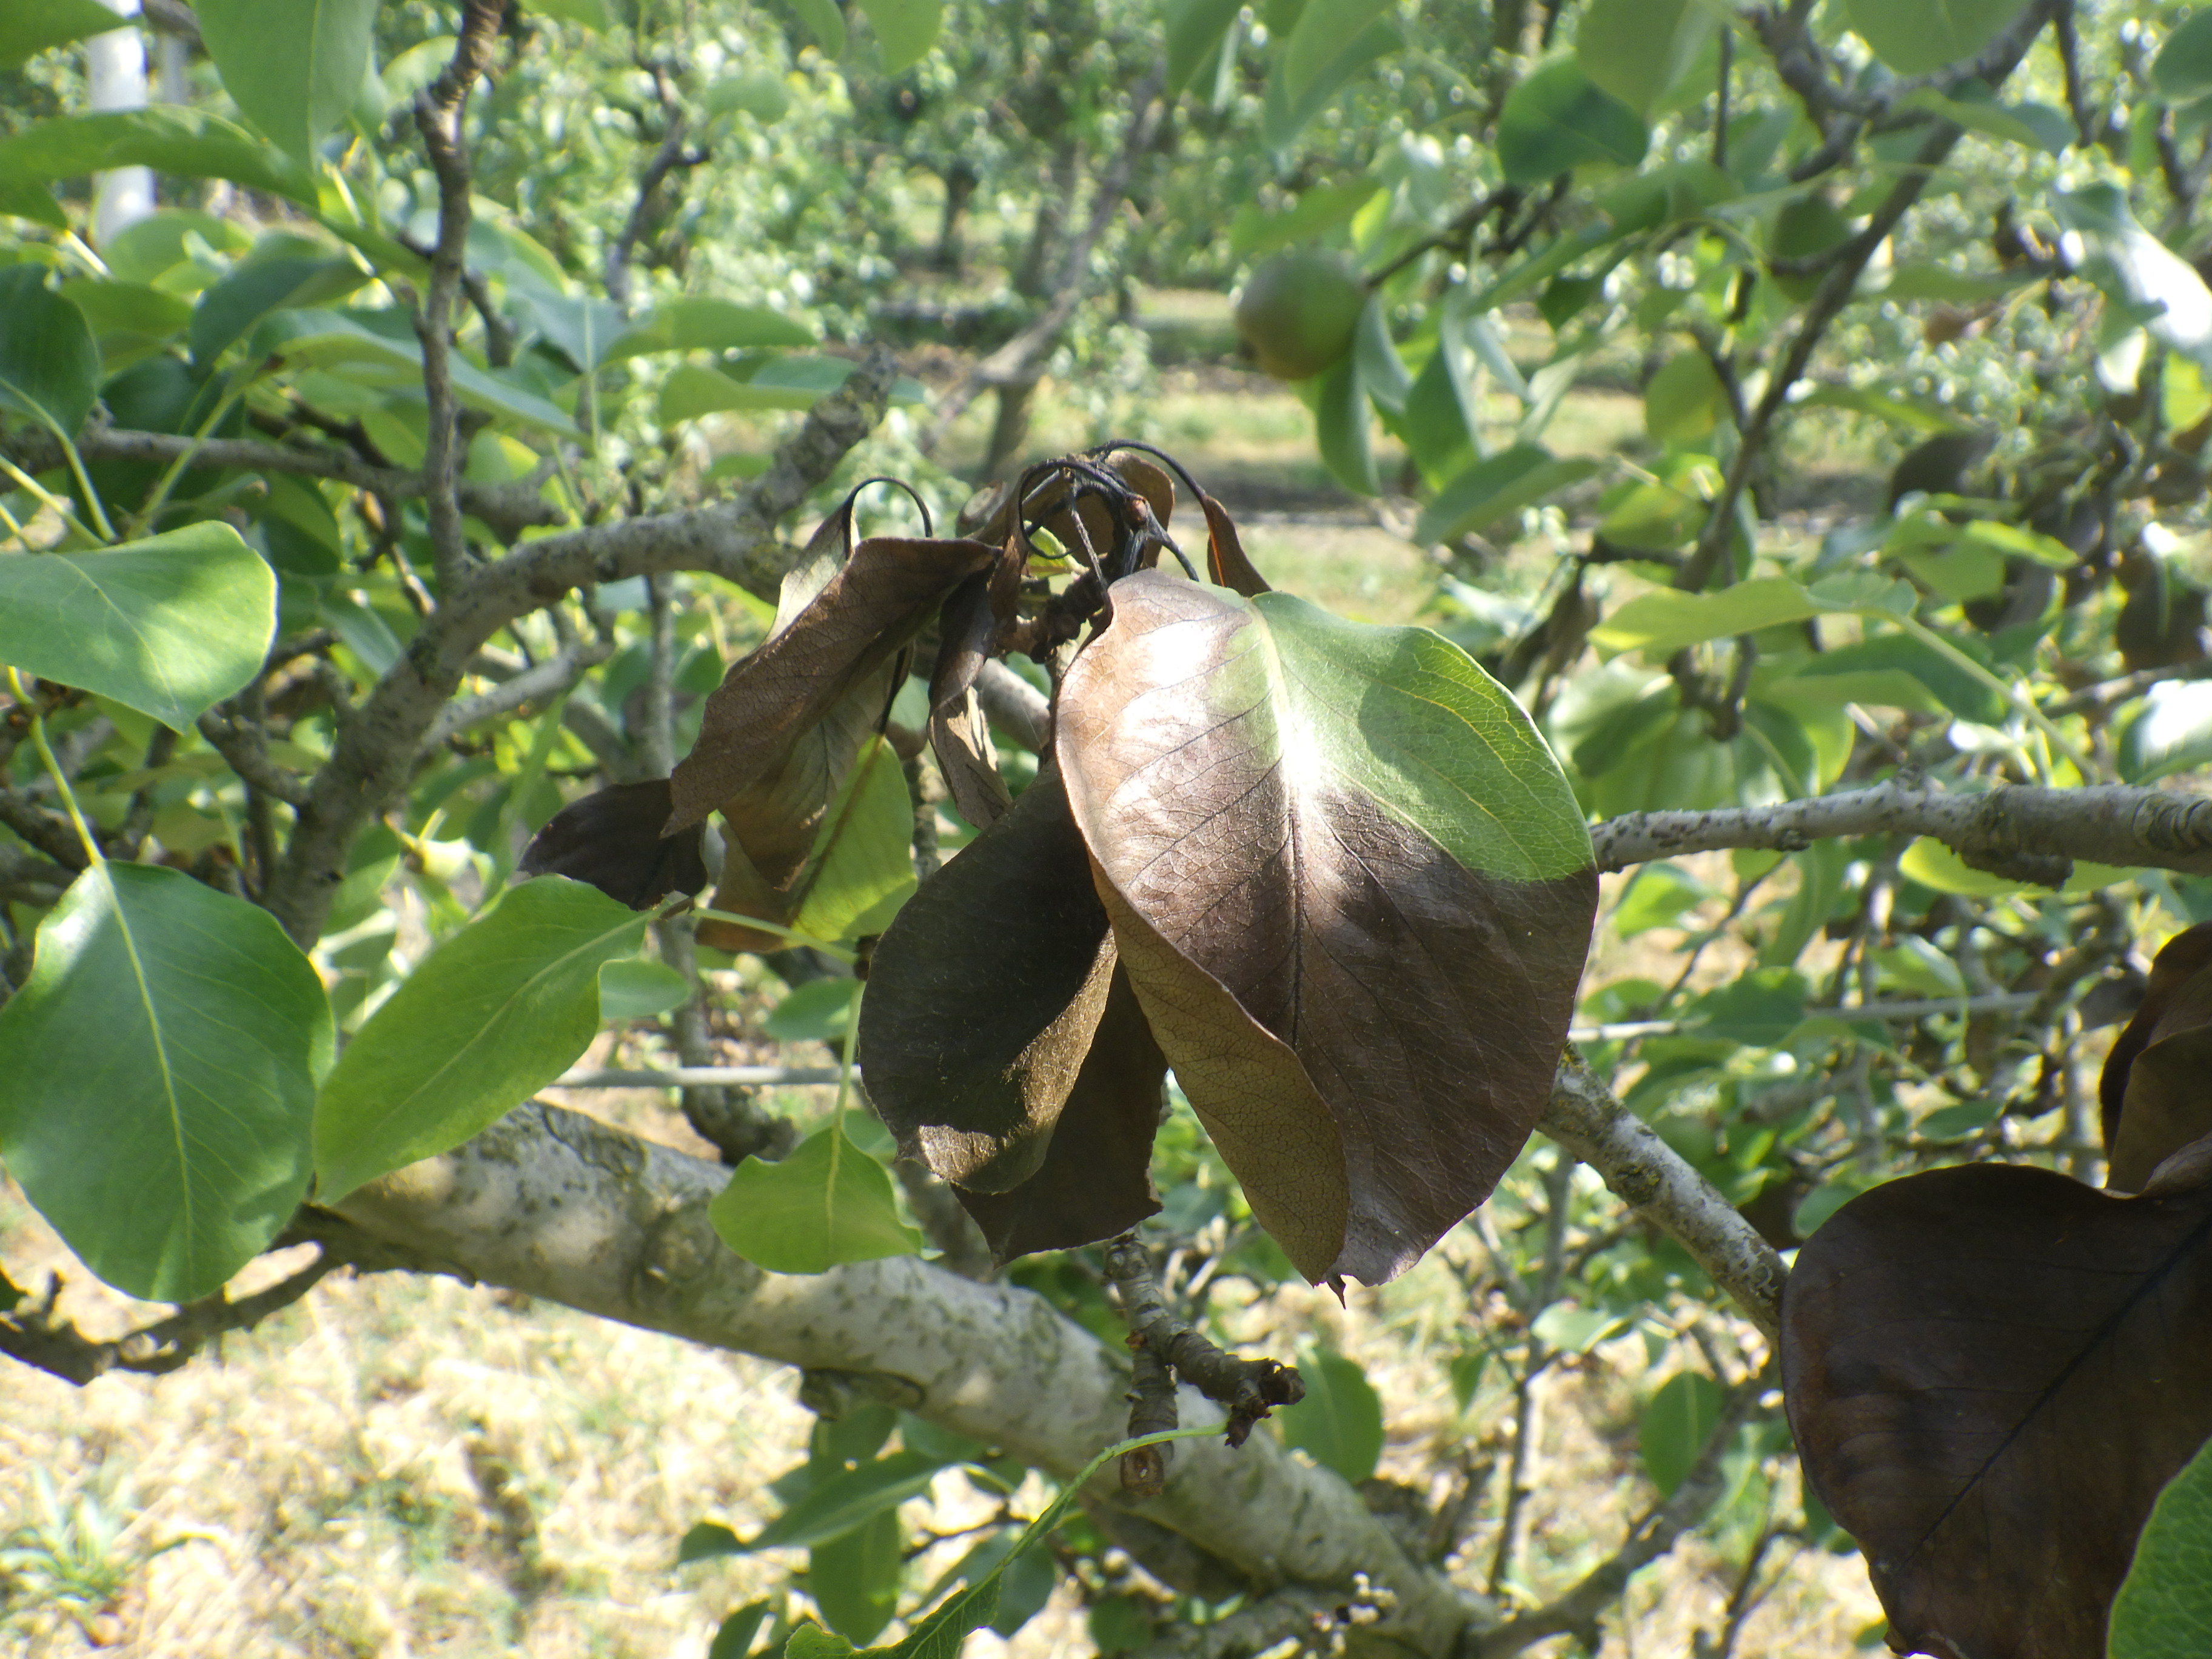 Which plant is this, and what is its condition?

pear, fire blight
